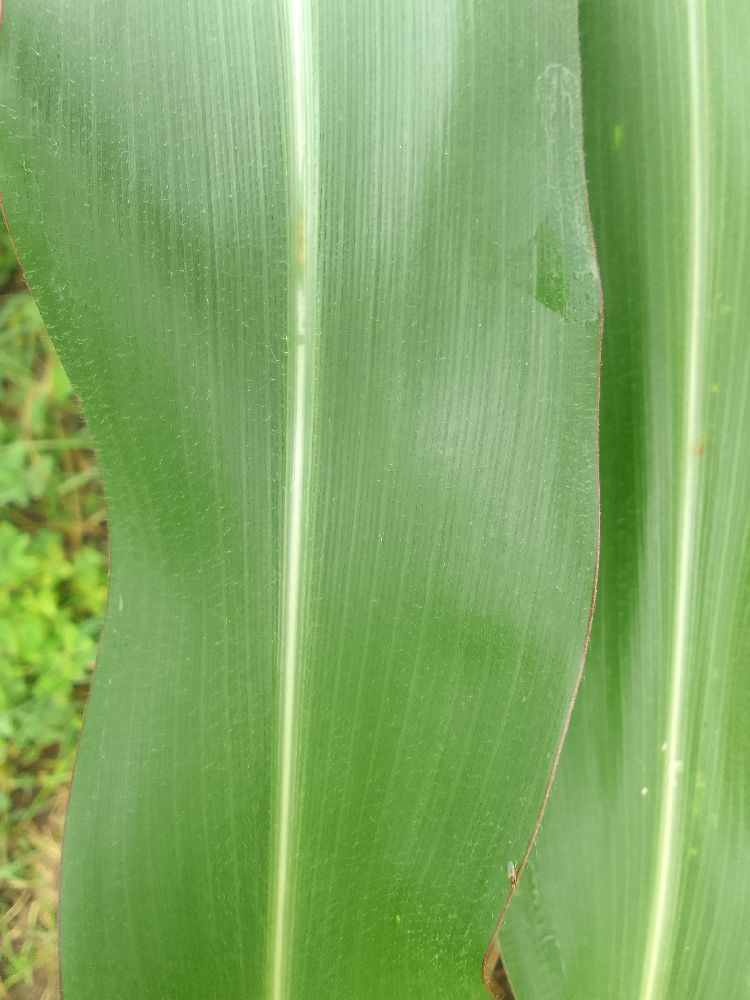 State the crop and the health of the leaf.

maize, healthy
